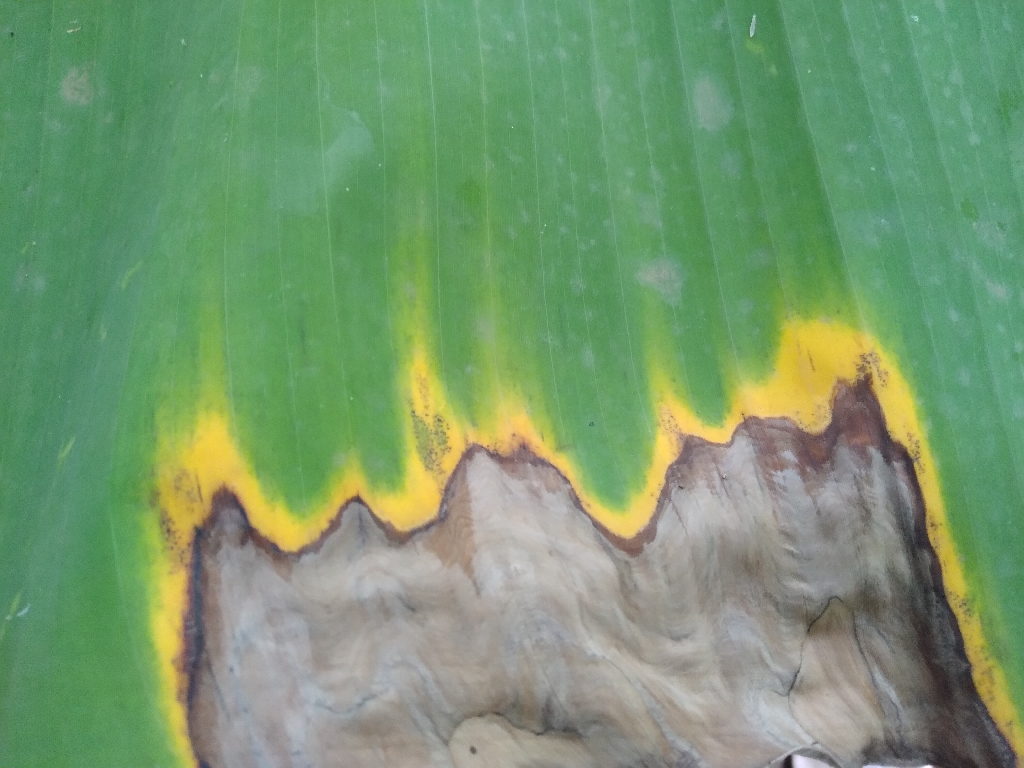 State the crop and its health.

banana, black sigatoka
